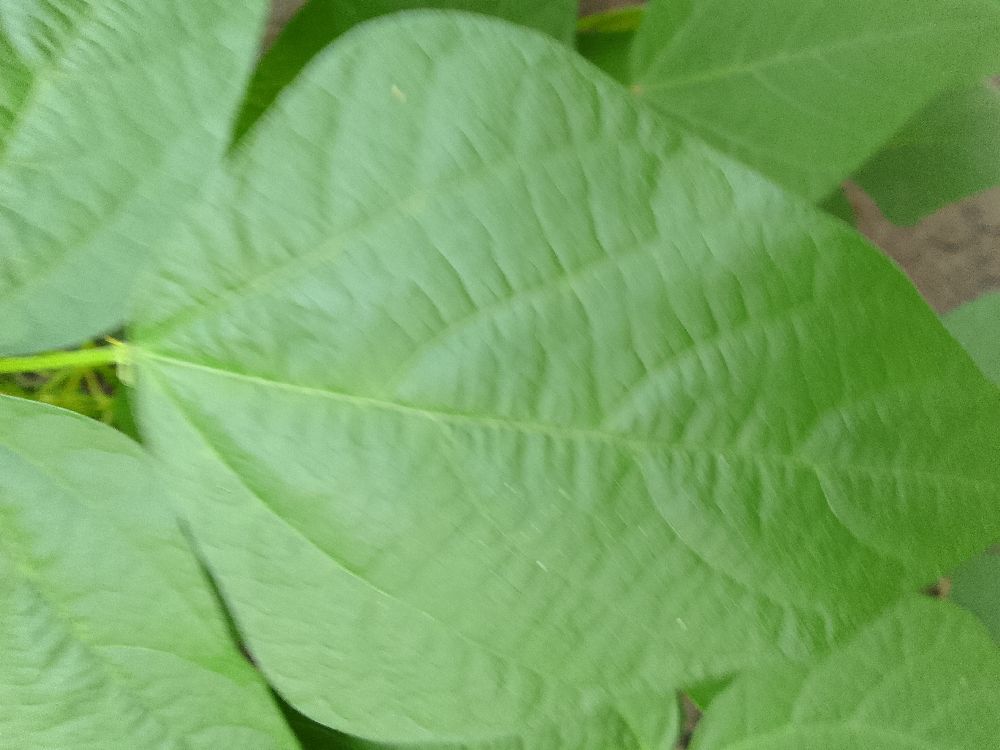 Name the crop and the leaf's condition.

common bean, healthy
